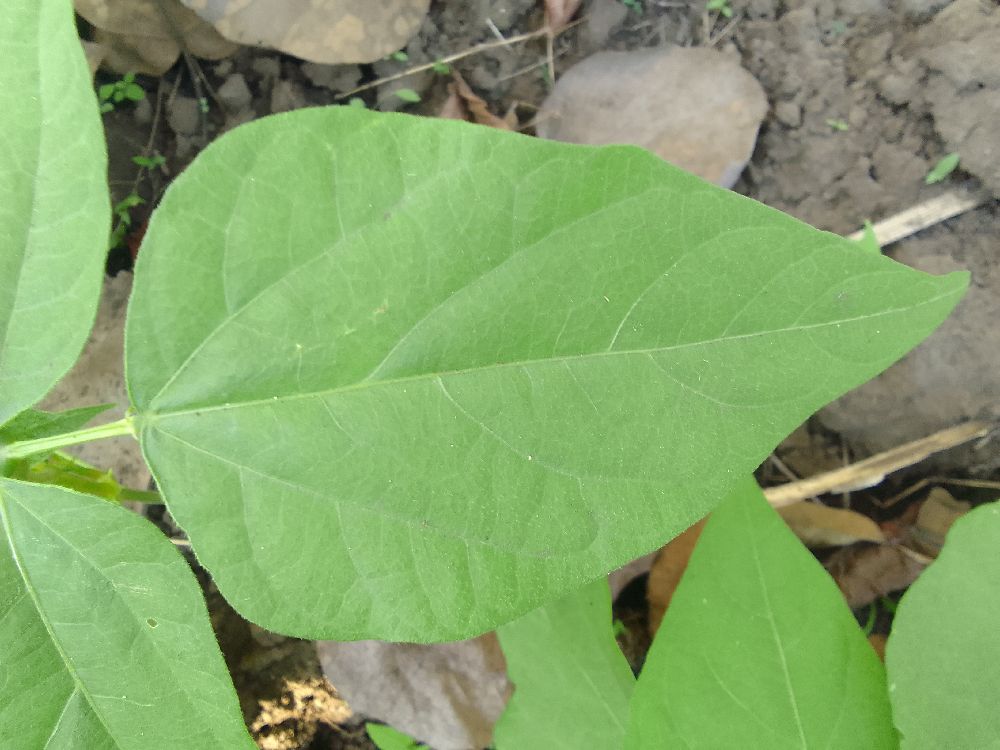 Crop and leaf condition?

common bean, healthy
